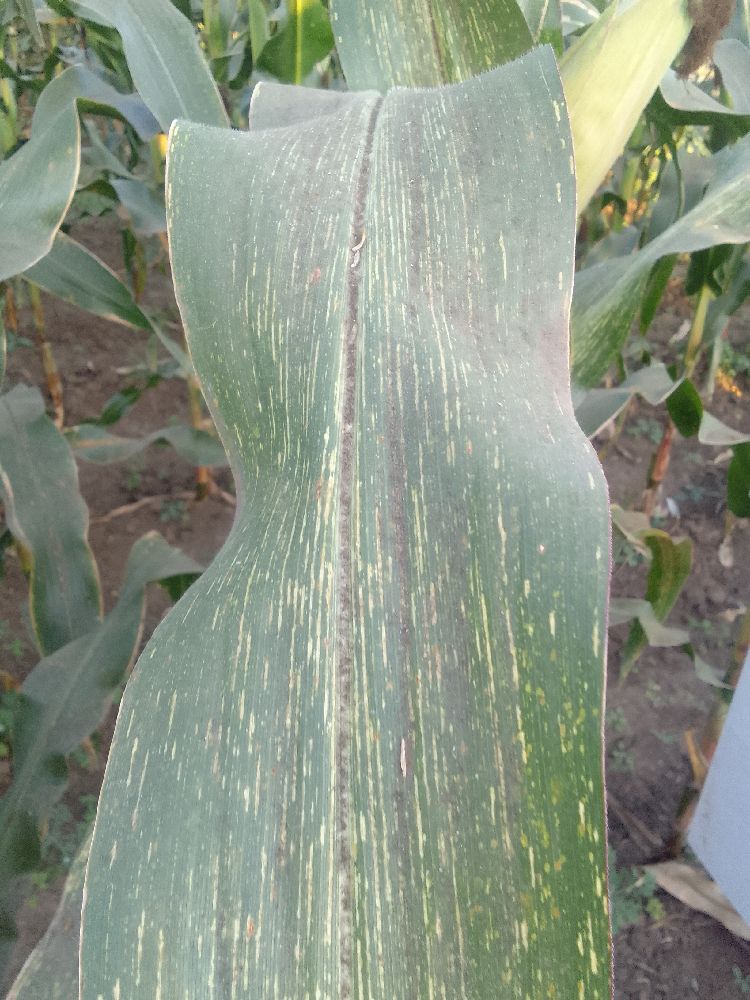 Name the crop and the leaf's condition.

maize, maize streak virus
